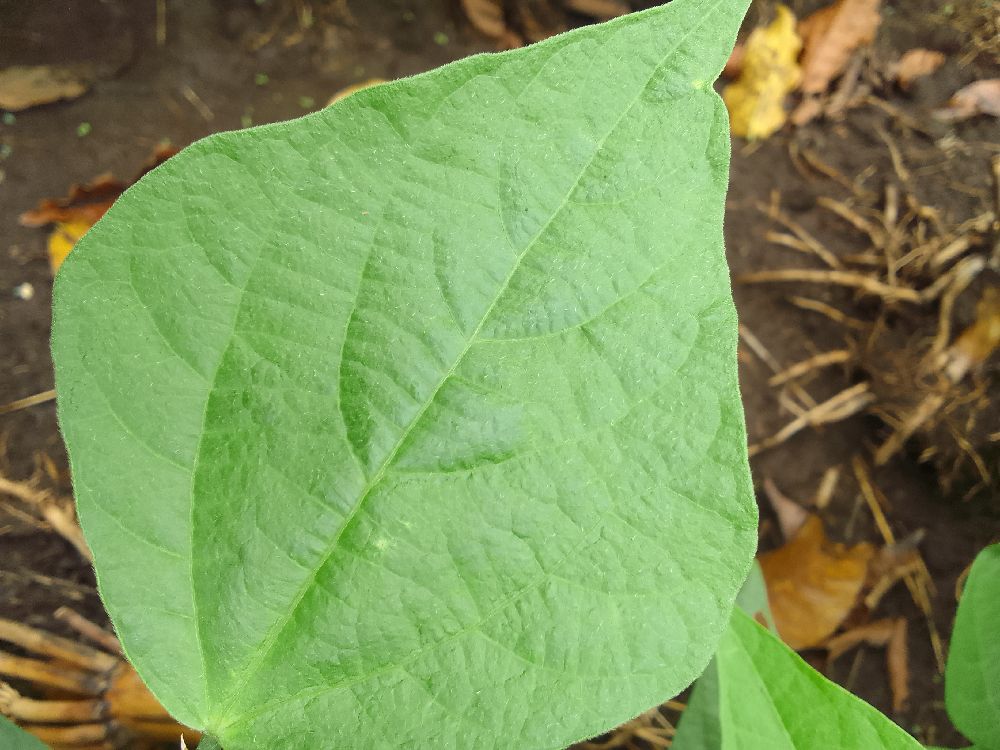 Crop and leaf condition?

common bean, healthy
